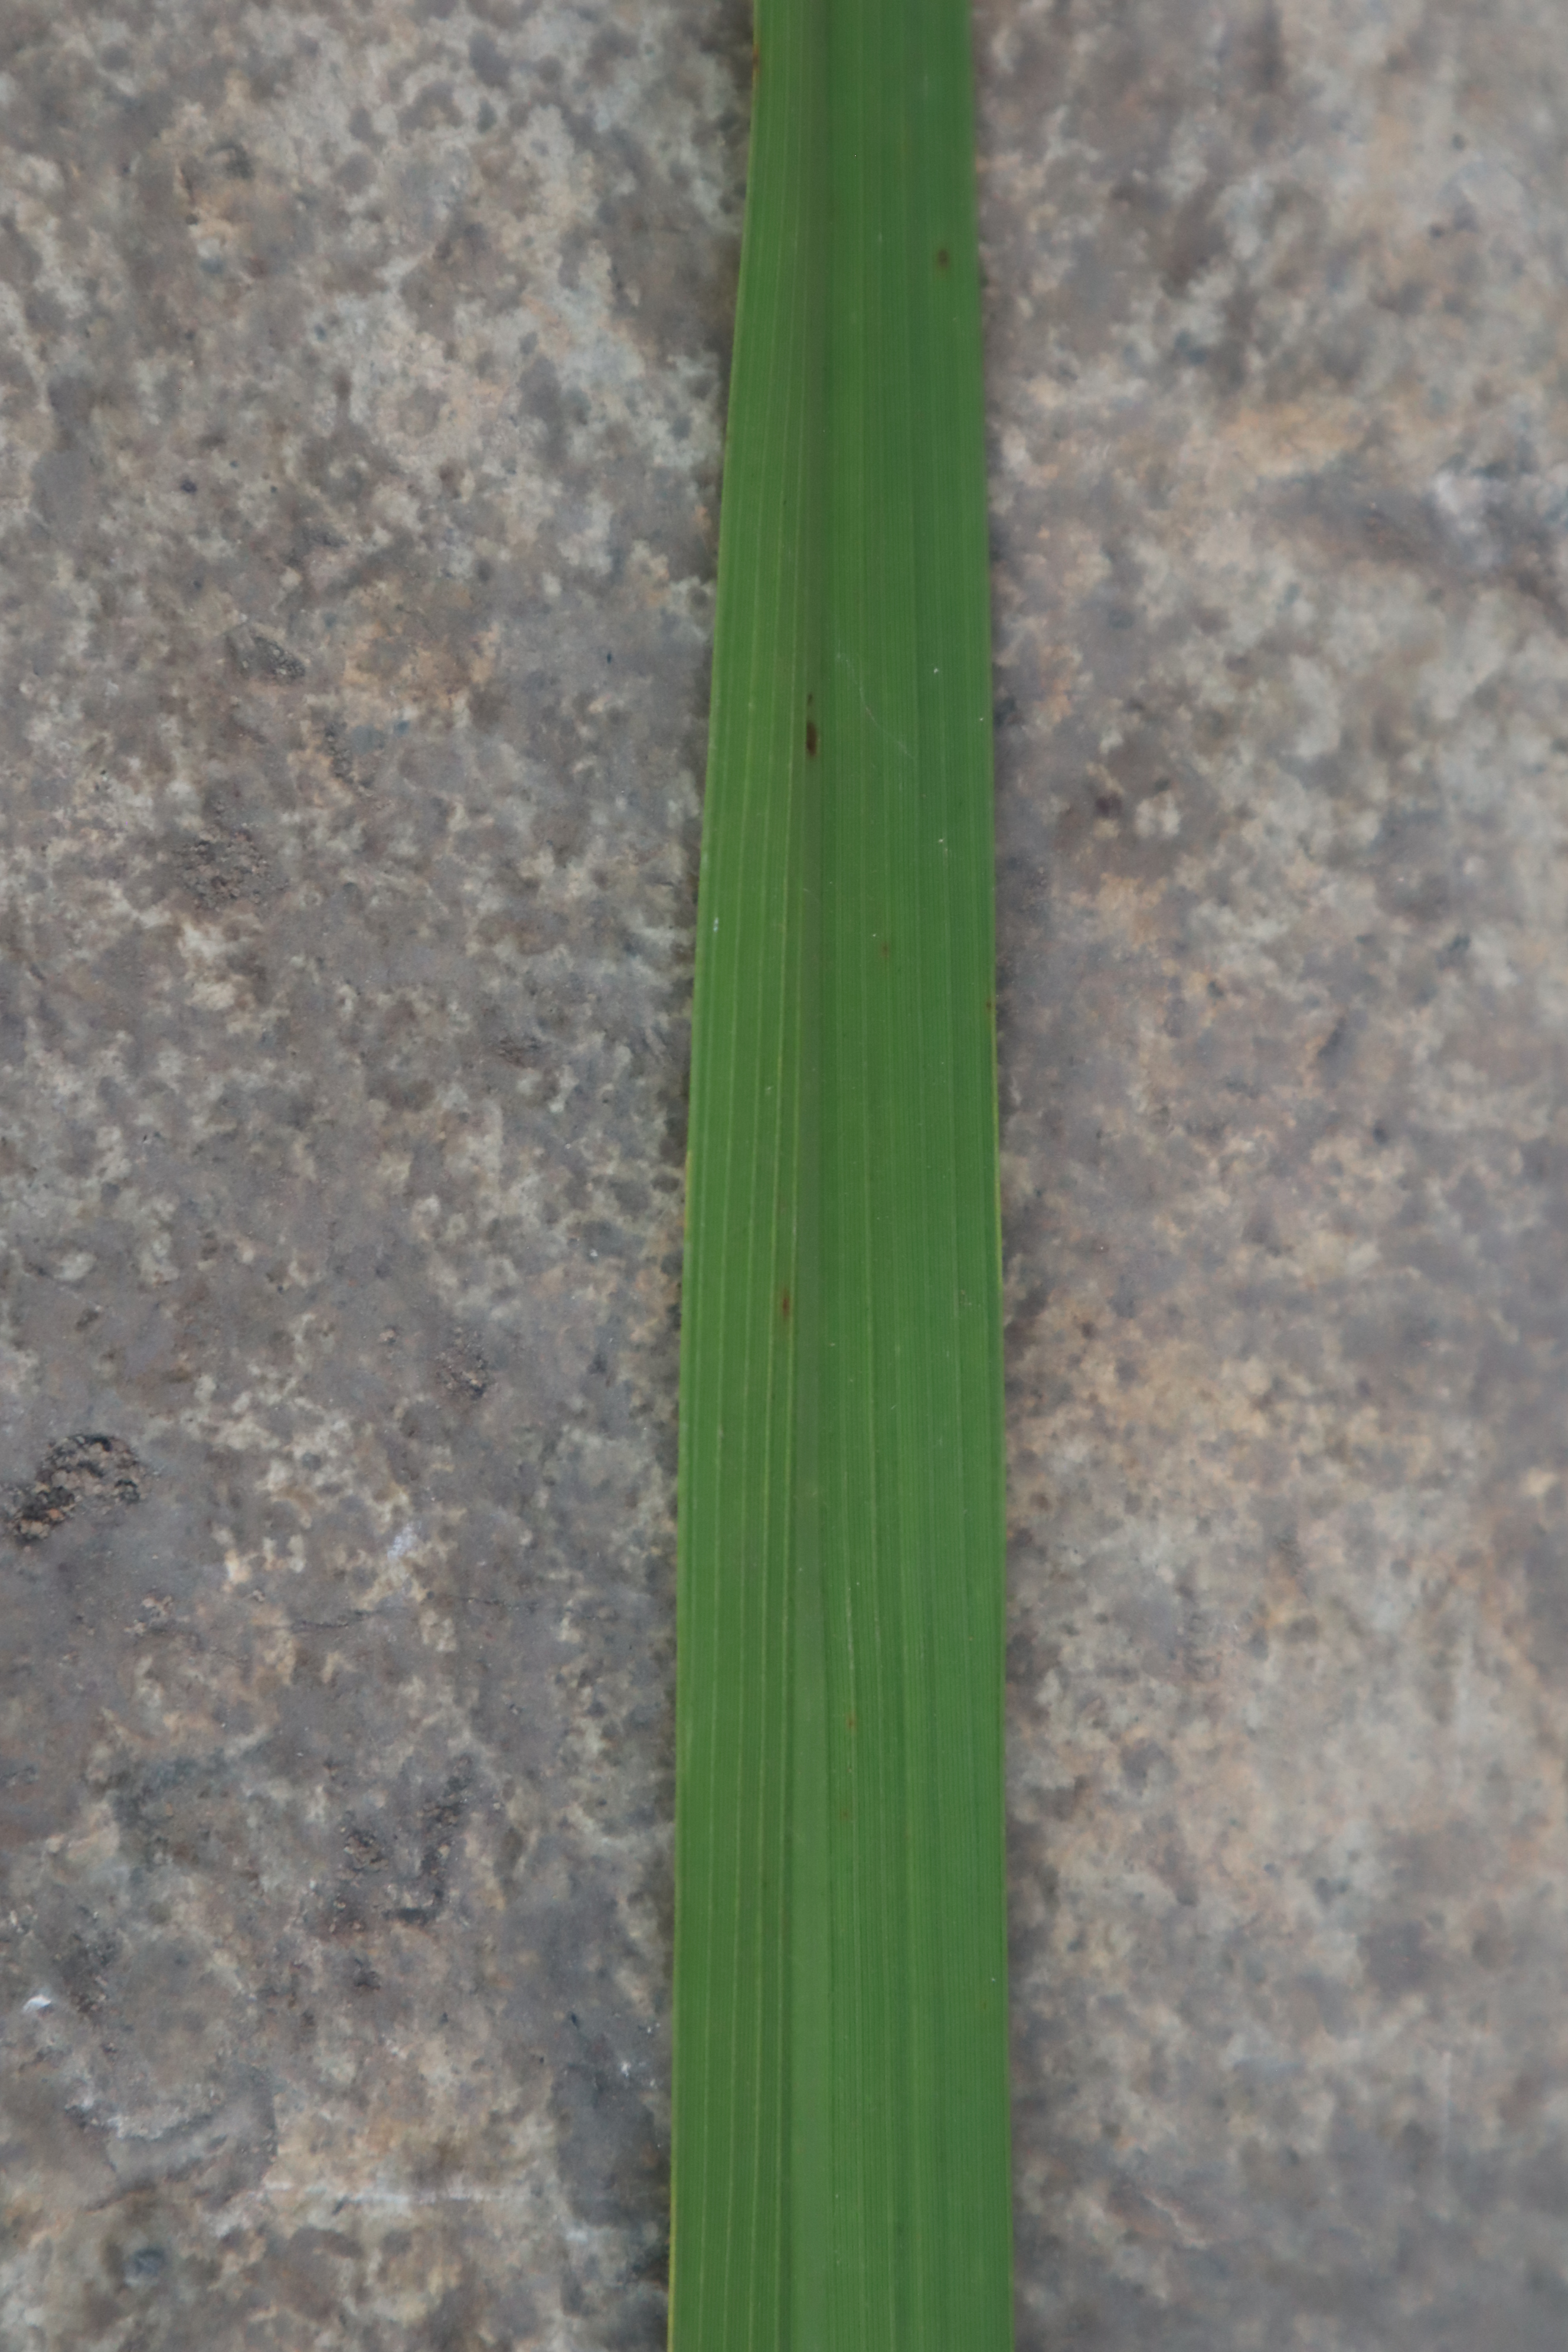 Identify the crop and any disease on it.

rice, healthy leaves
